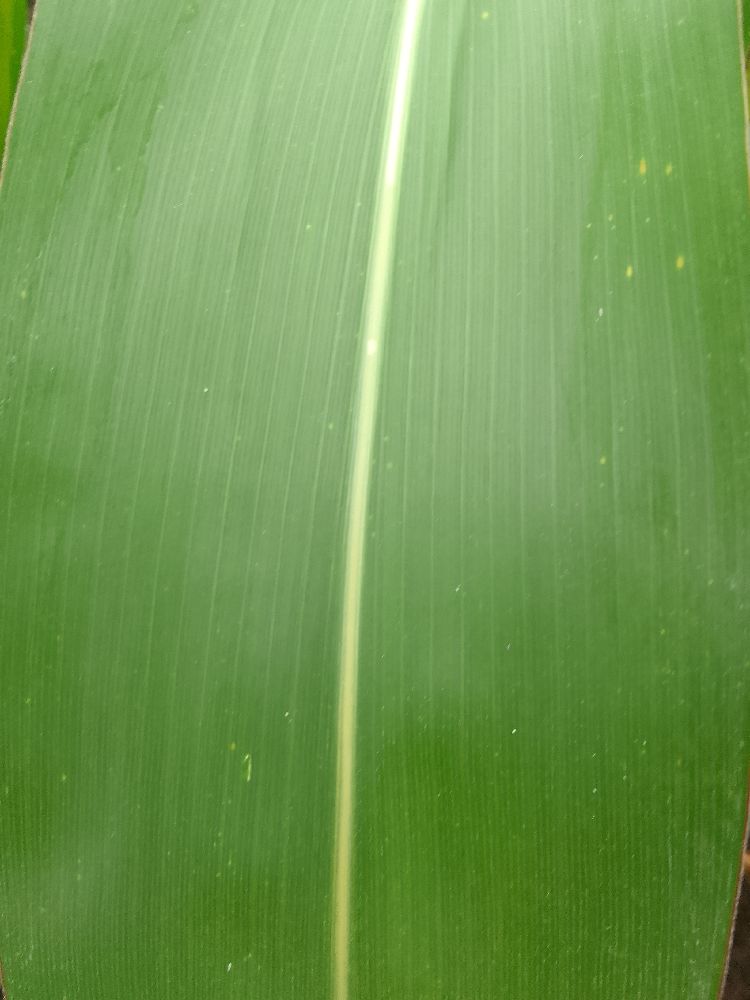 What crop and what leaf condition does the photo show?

maize, healthy
